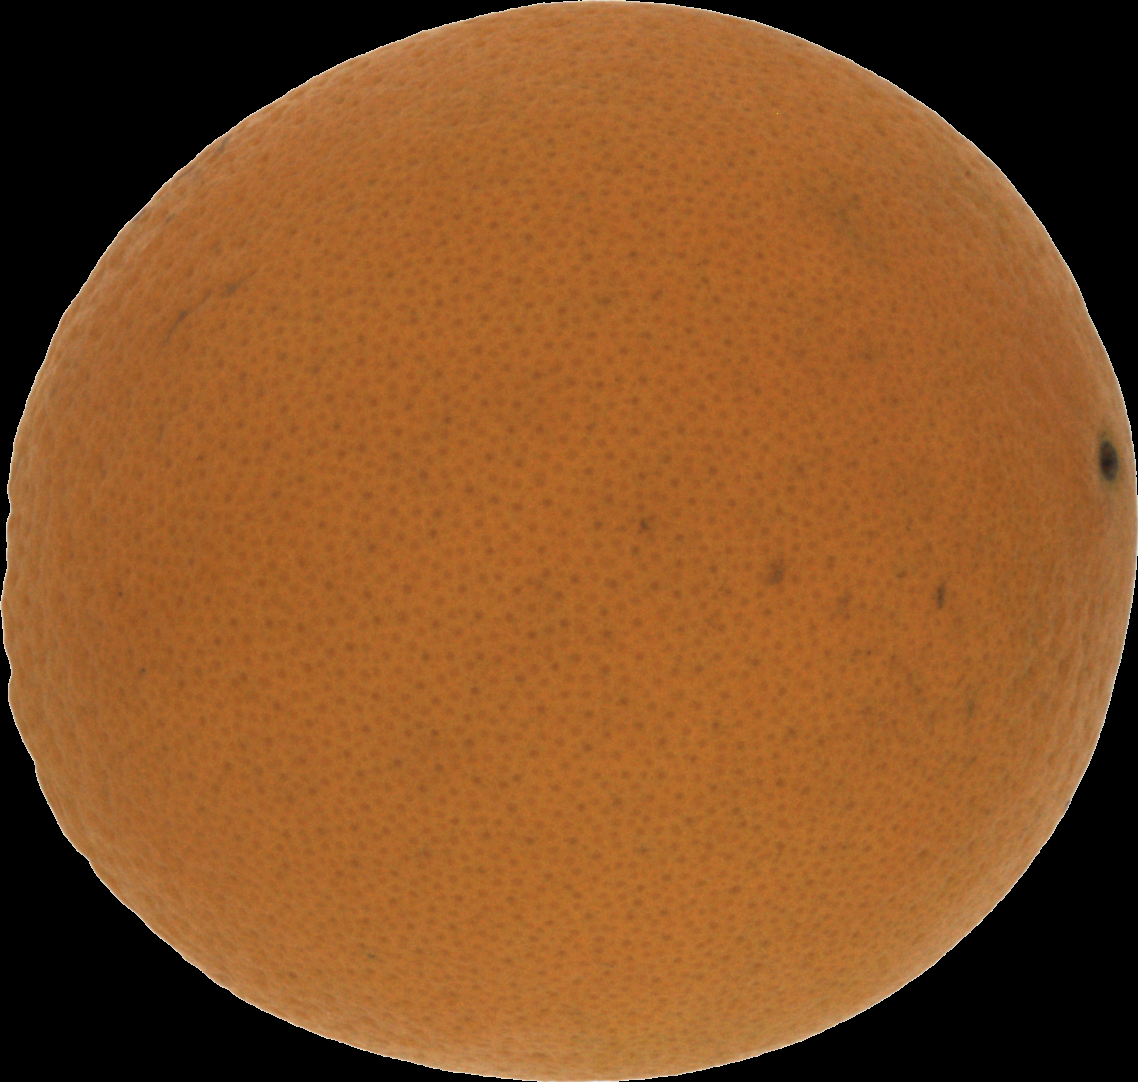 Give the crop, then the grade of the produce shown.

orange, good
